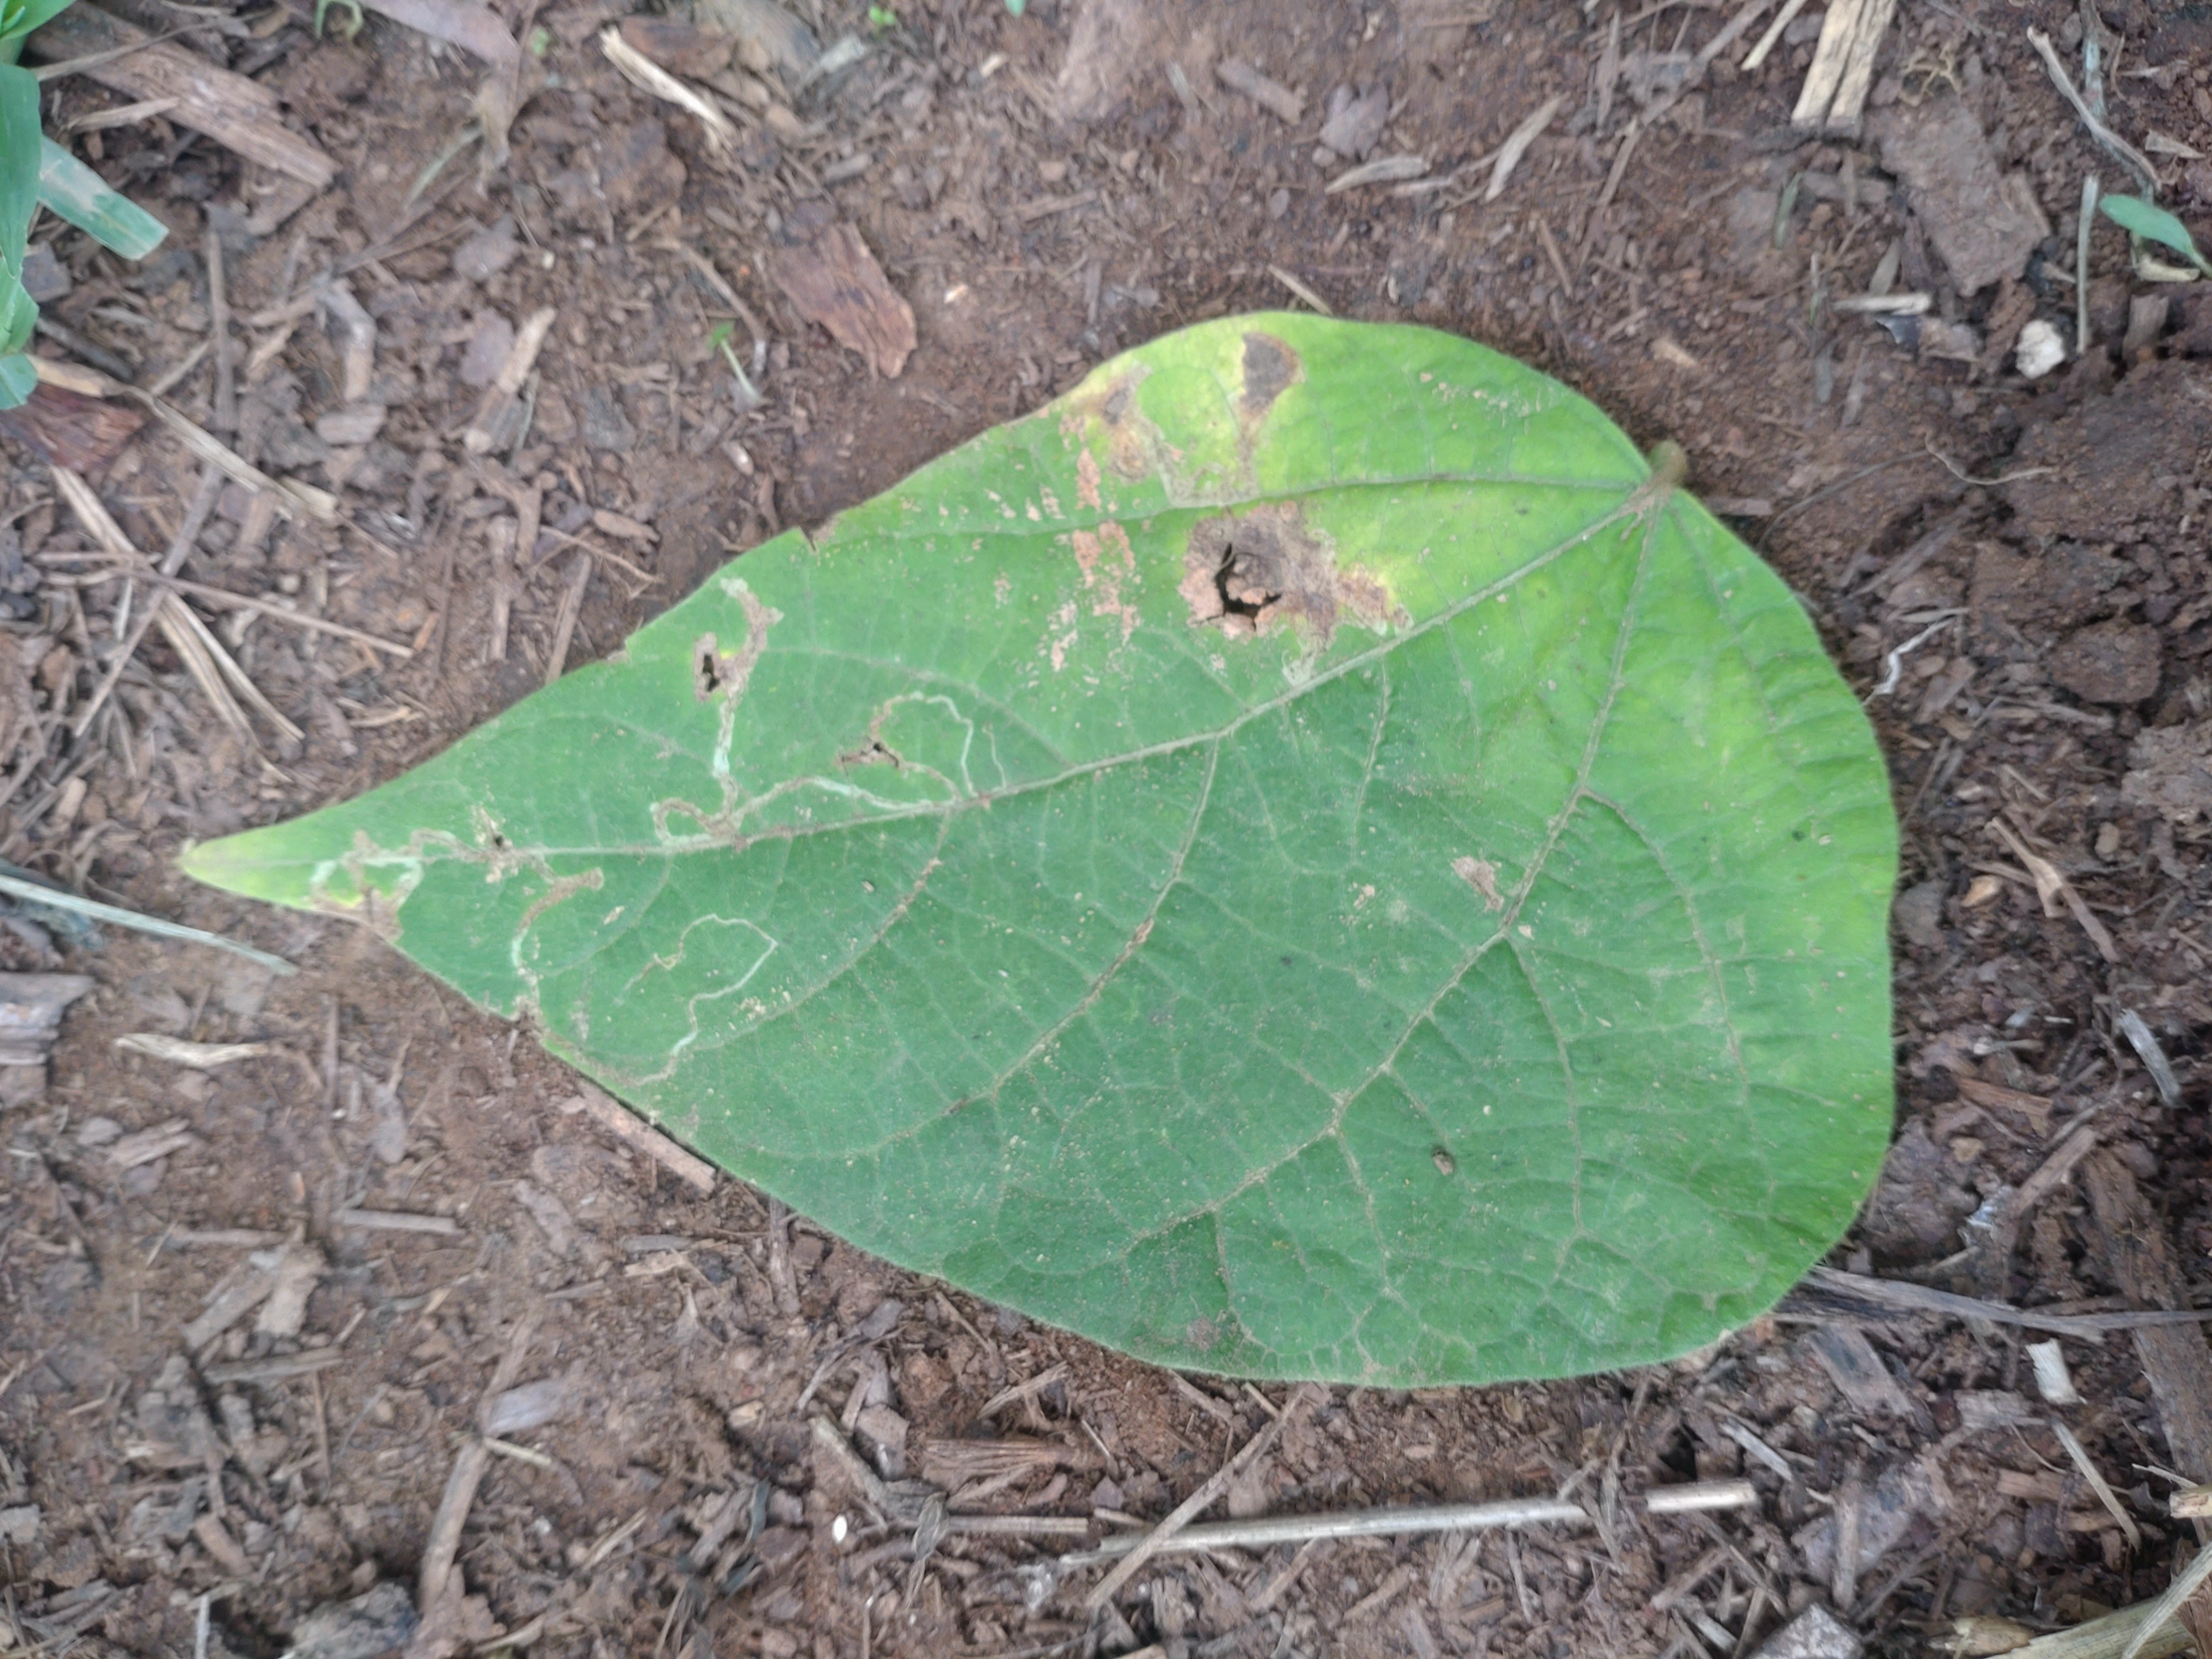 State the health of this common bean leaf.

anthracnose
